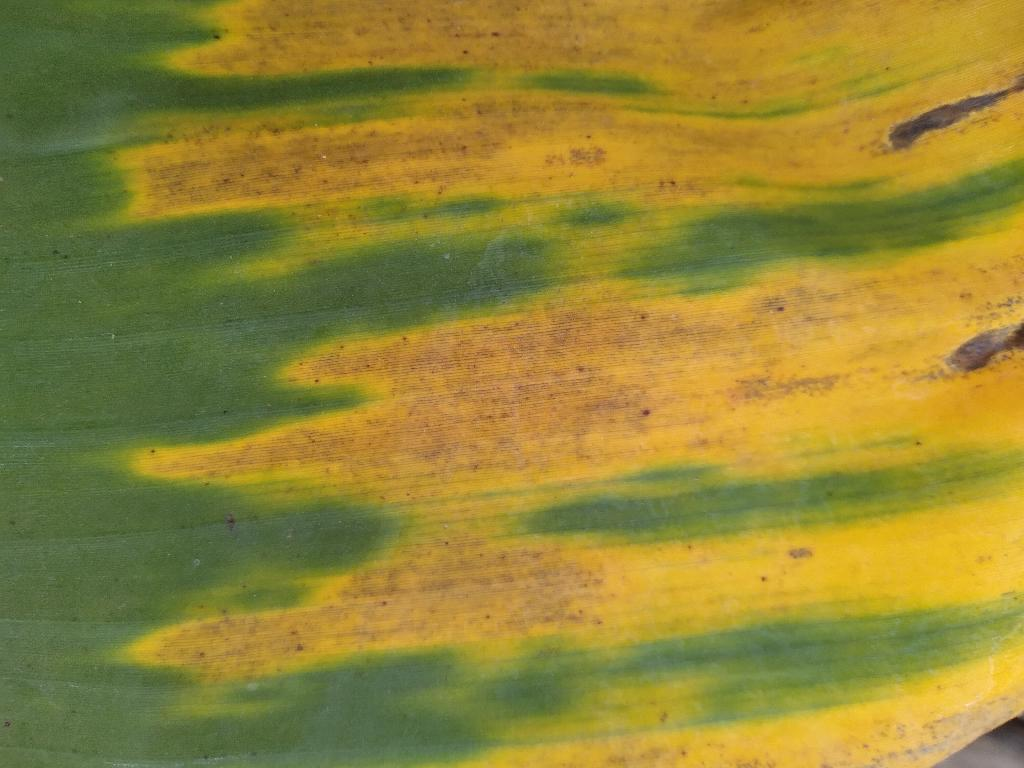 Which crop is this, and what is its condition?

banana, fusarium wilt race 1
